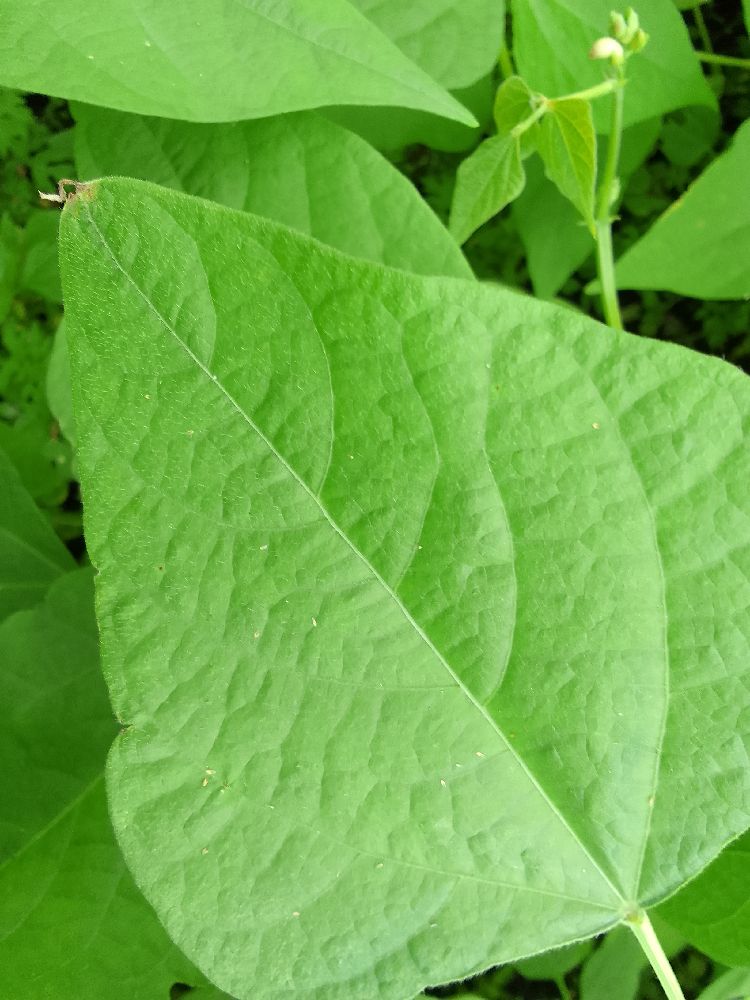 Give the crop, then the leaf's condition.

common bean, healthy
